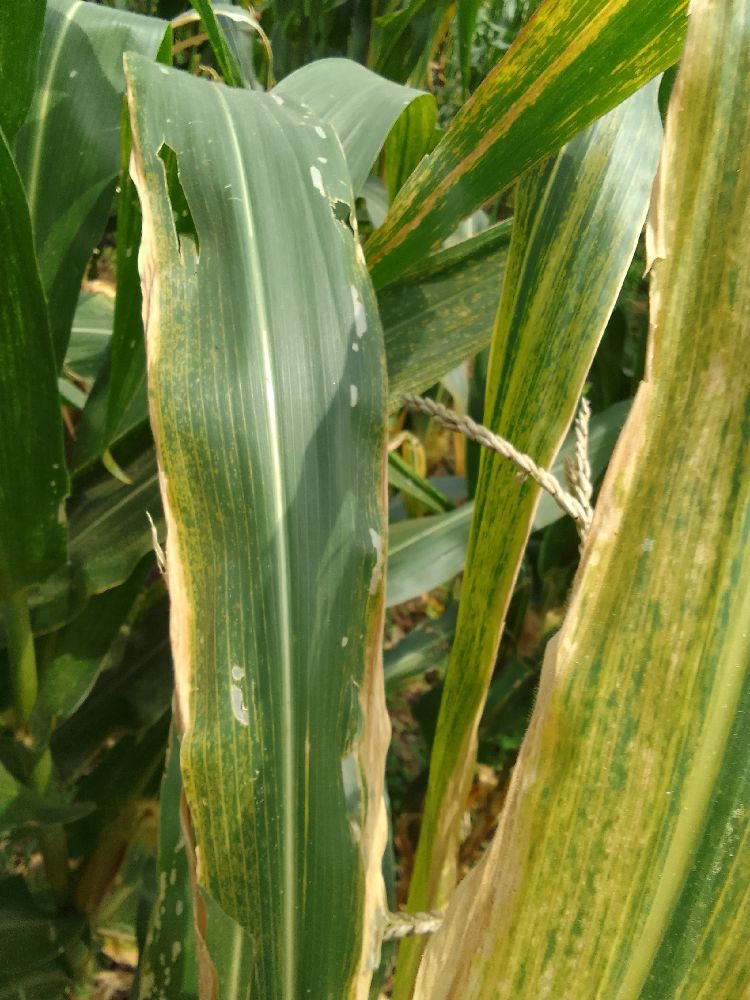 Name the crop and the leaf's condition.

maize, maize lethal necrosis
